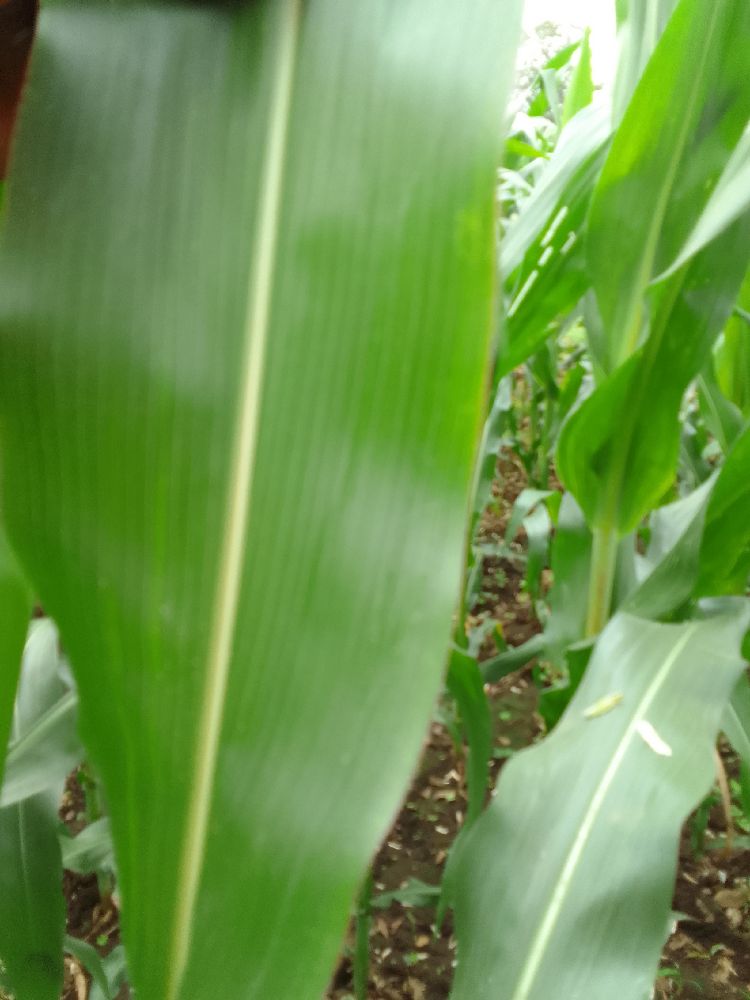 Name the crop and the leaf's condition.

maize, healthy
